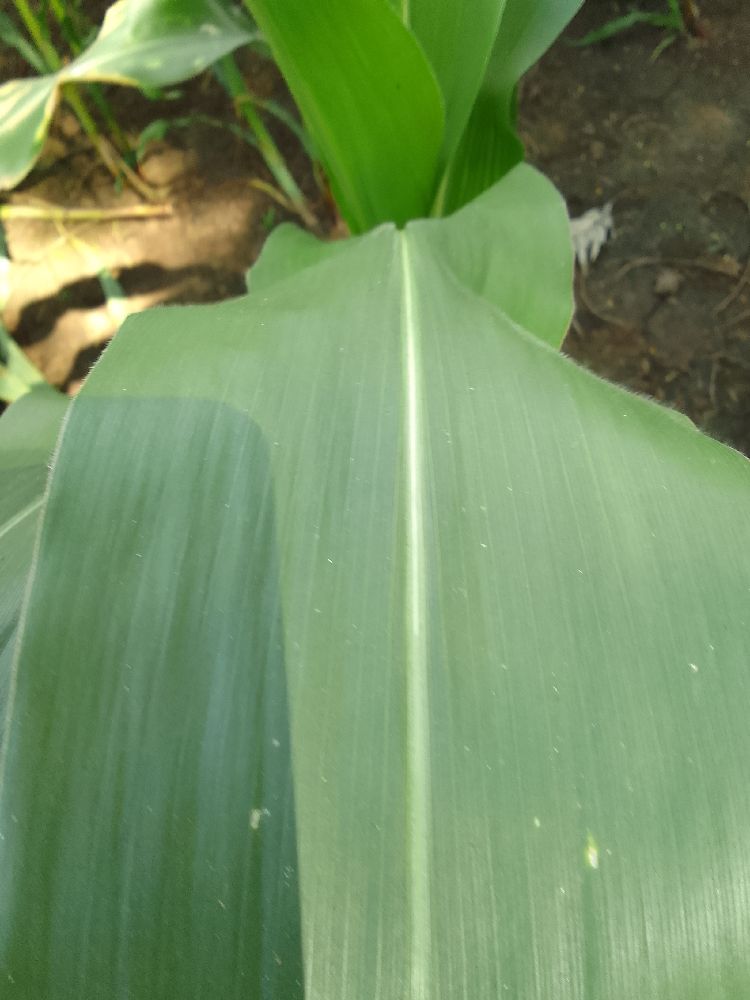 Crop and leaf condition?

maize, healthy
